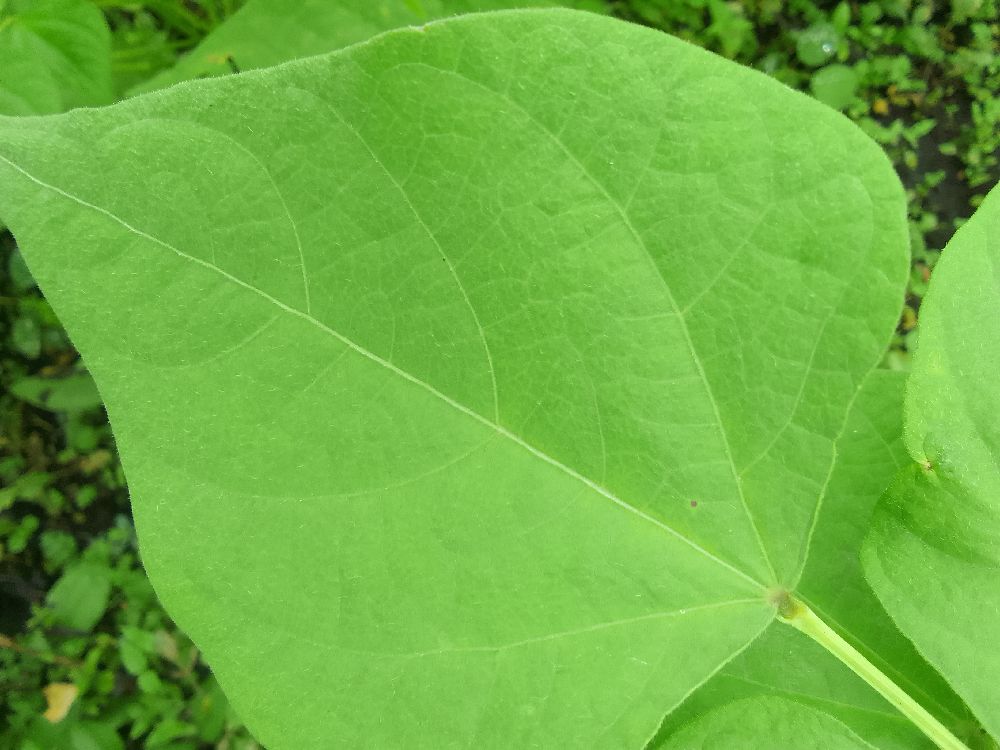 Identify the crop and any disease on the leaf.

common bean, healthy
